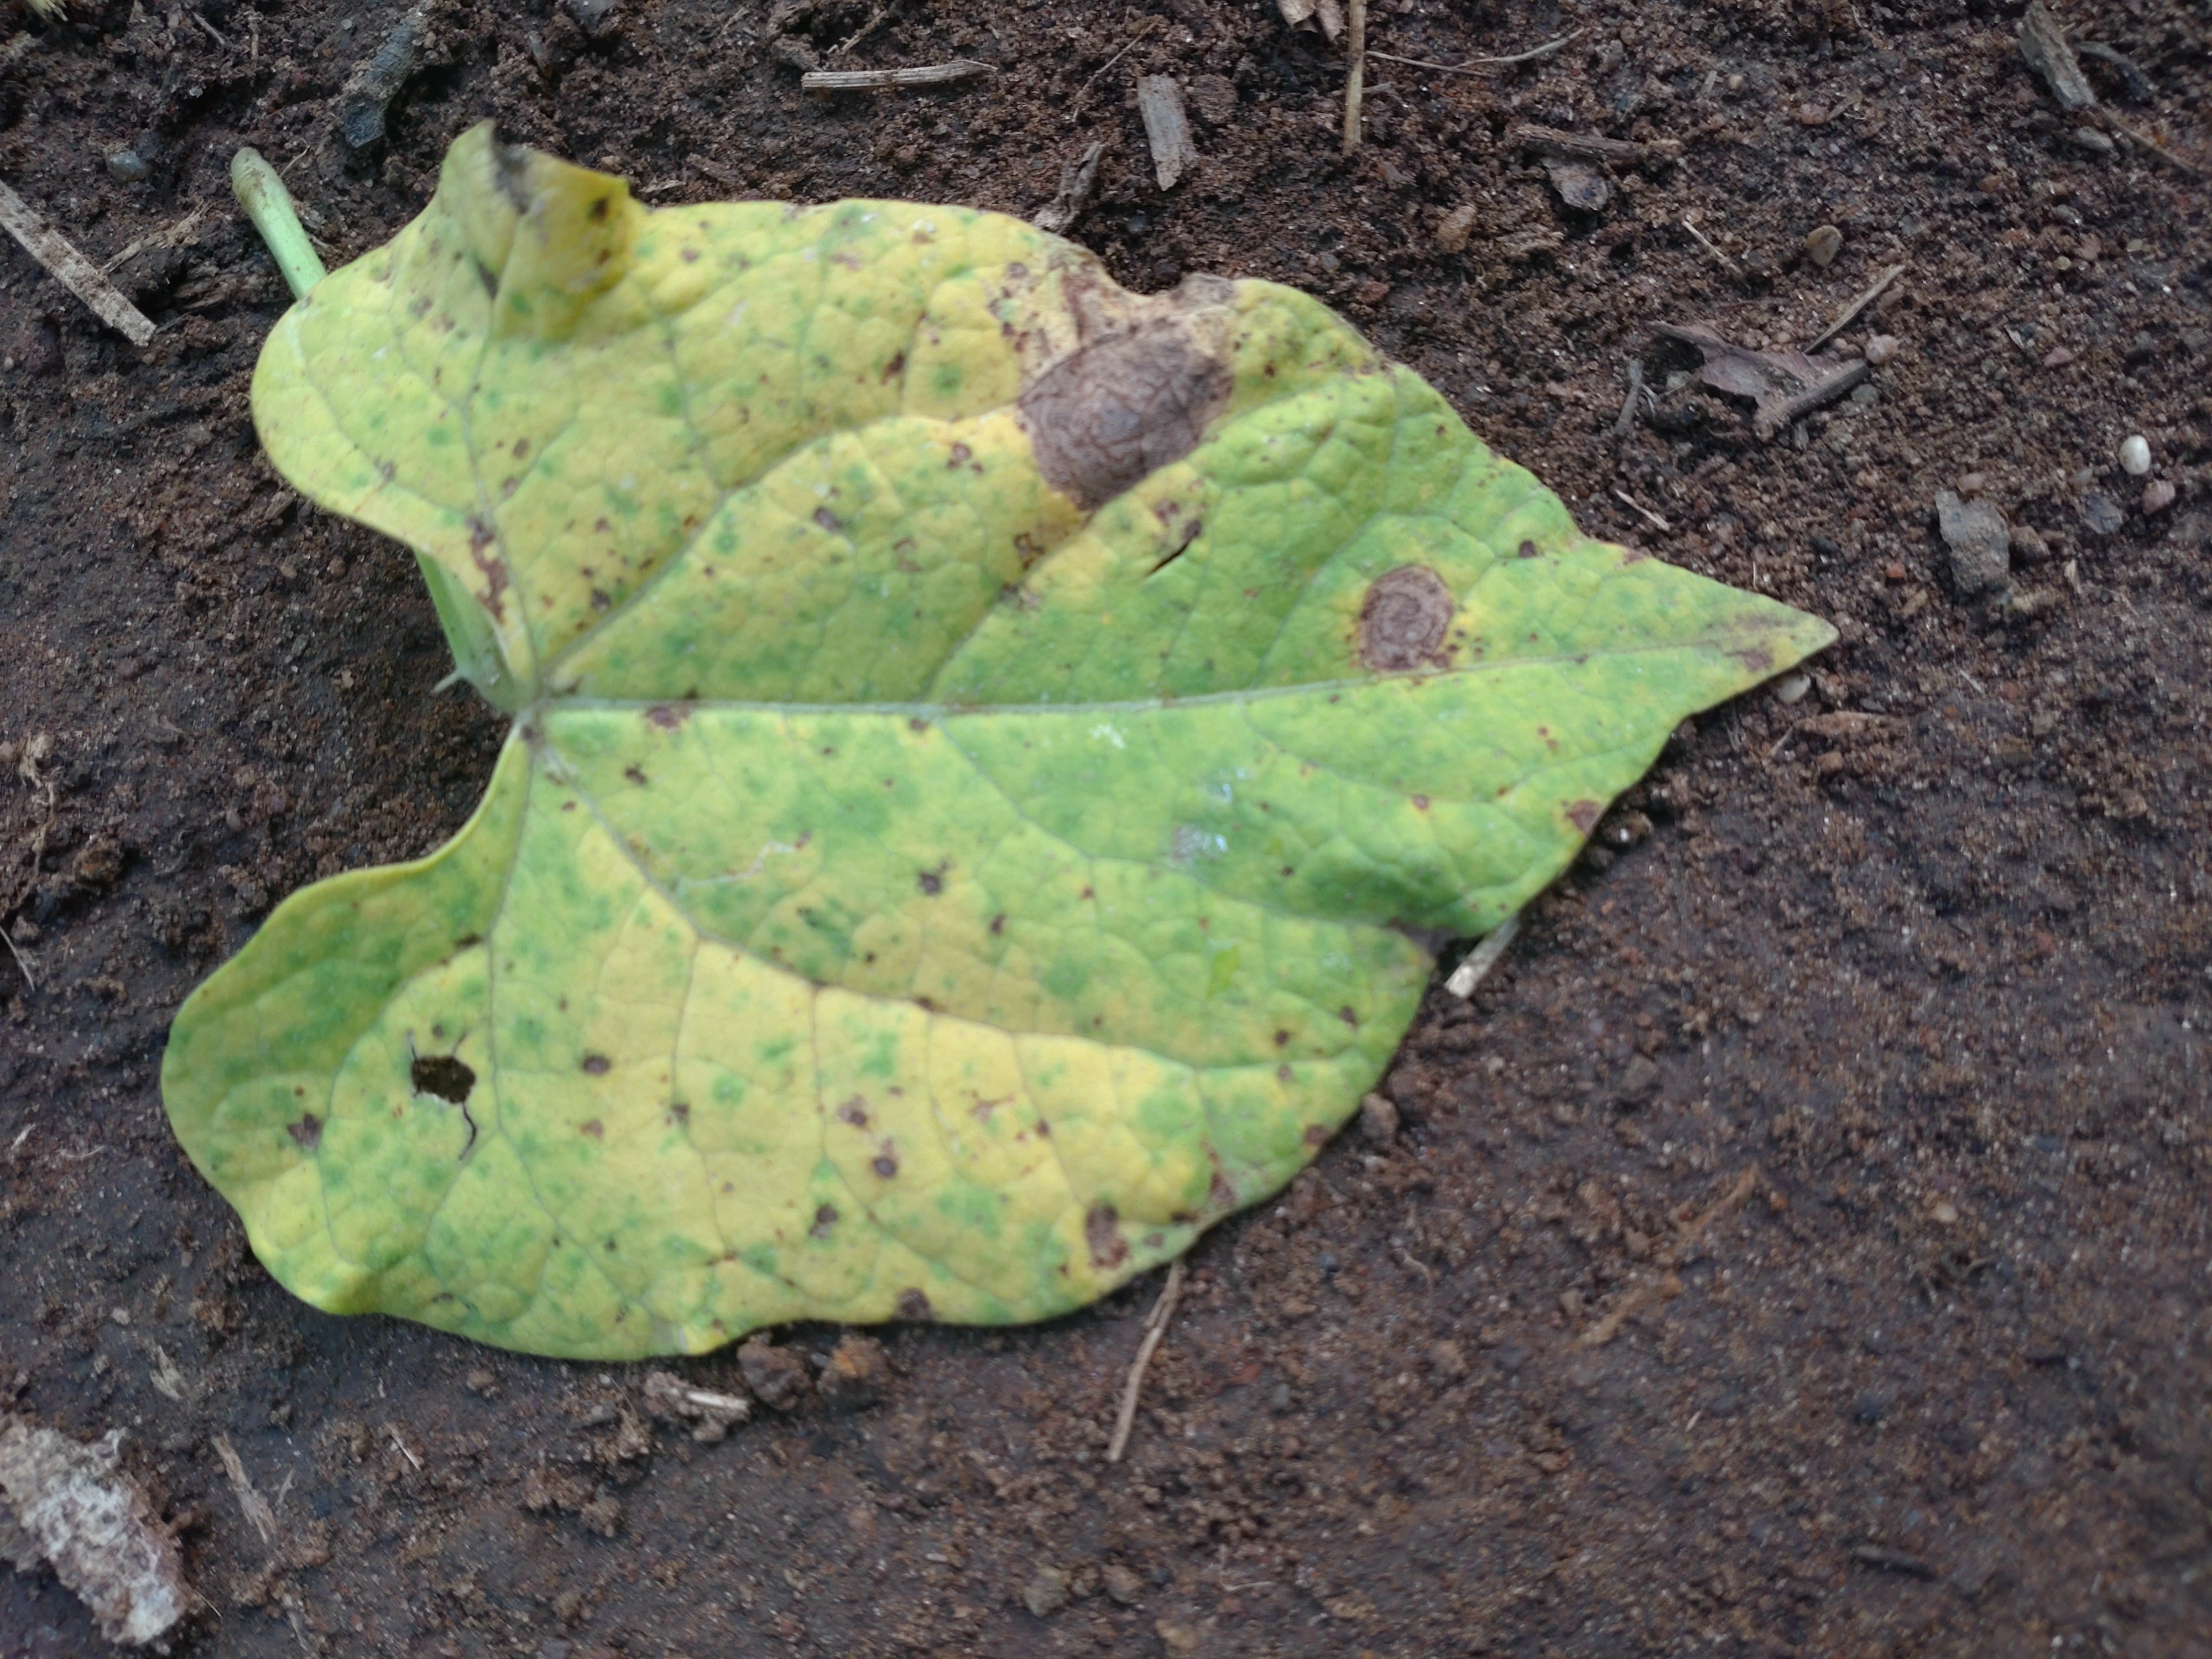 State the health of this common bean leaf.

anthracnose
